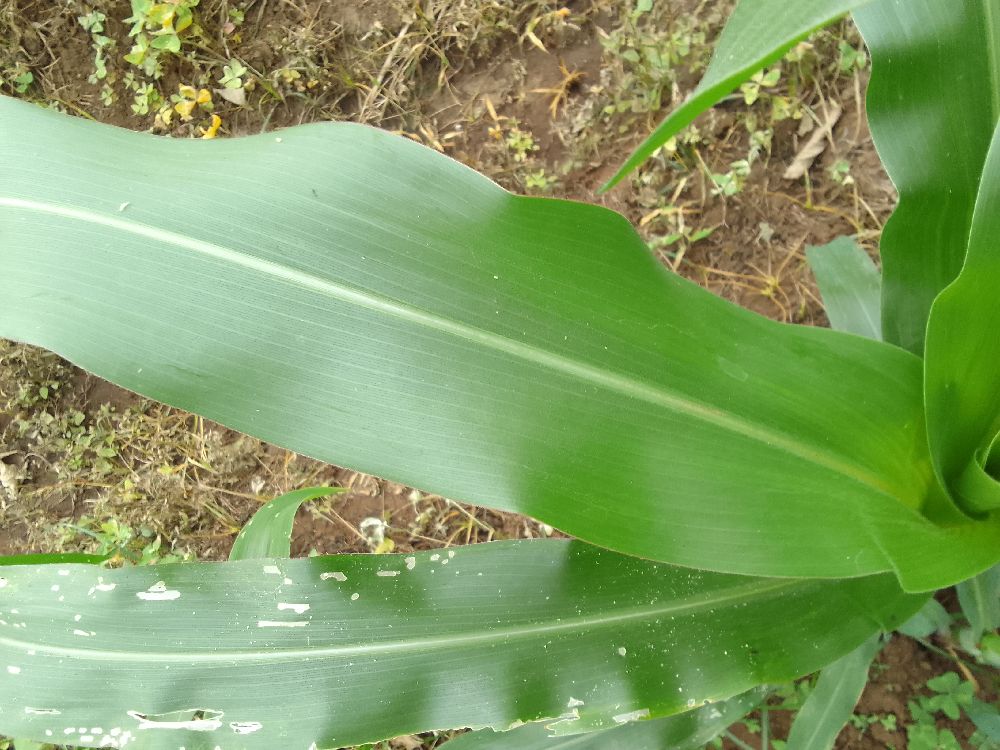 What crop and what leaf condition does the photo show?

maize, healthy
